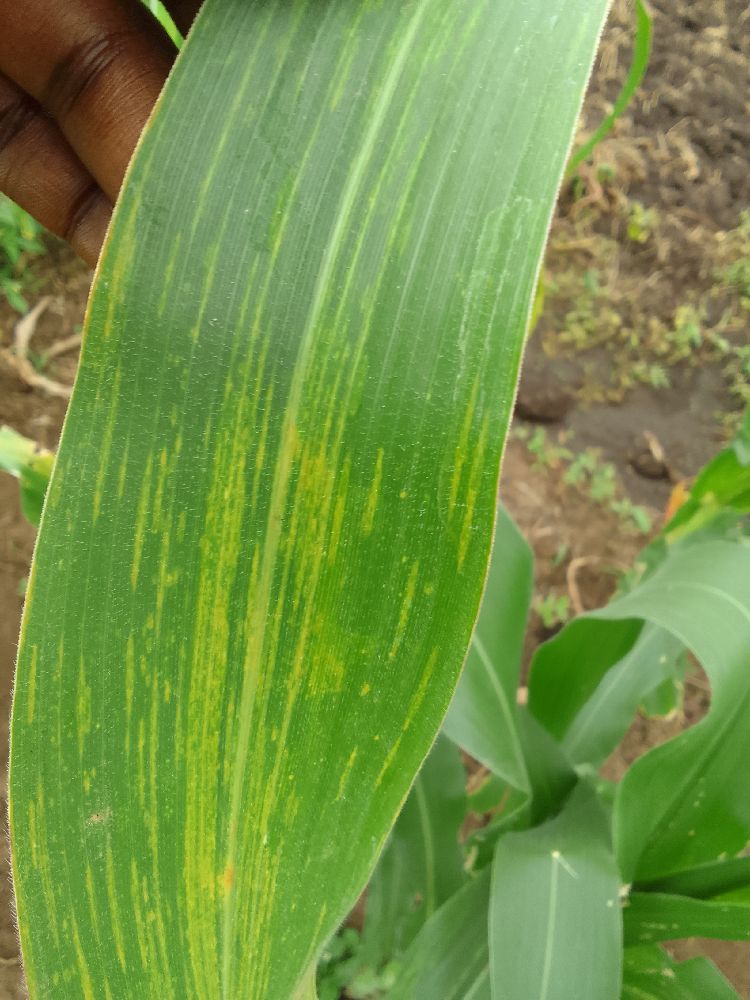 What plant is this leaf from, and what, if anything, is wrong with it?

maize, maize lethal necrosis
